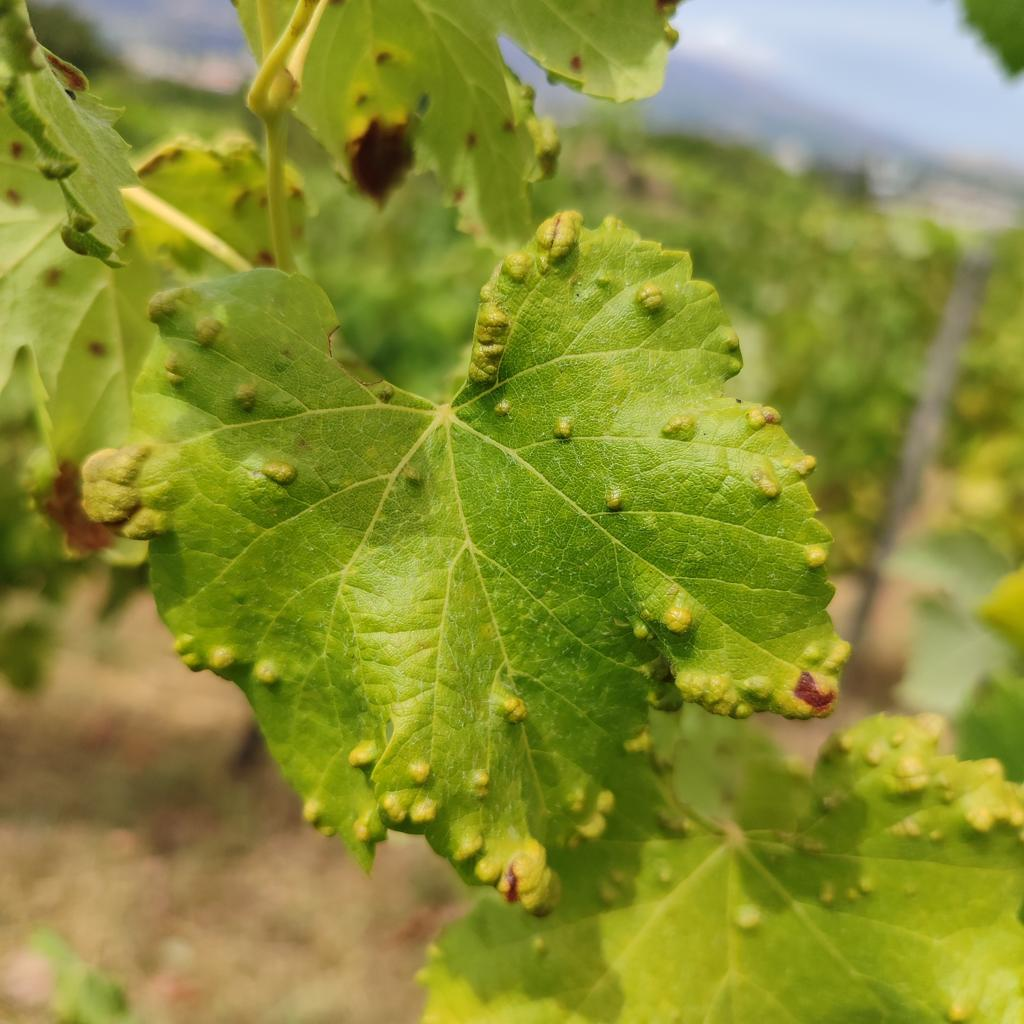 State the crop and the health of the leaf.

grapevine, erineum mite
